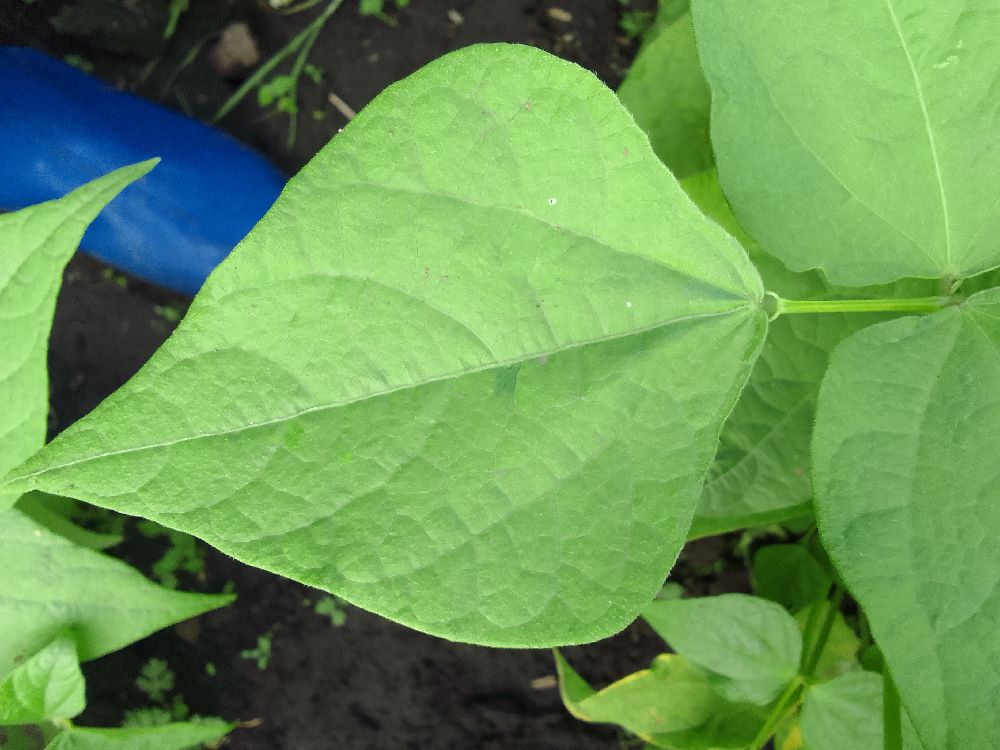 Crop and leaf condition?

common bean, healthy
